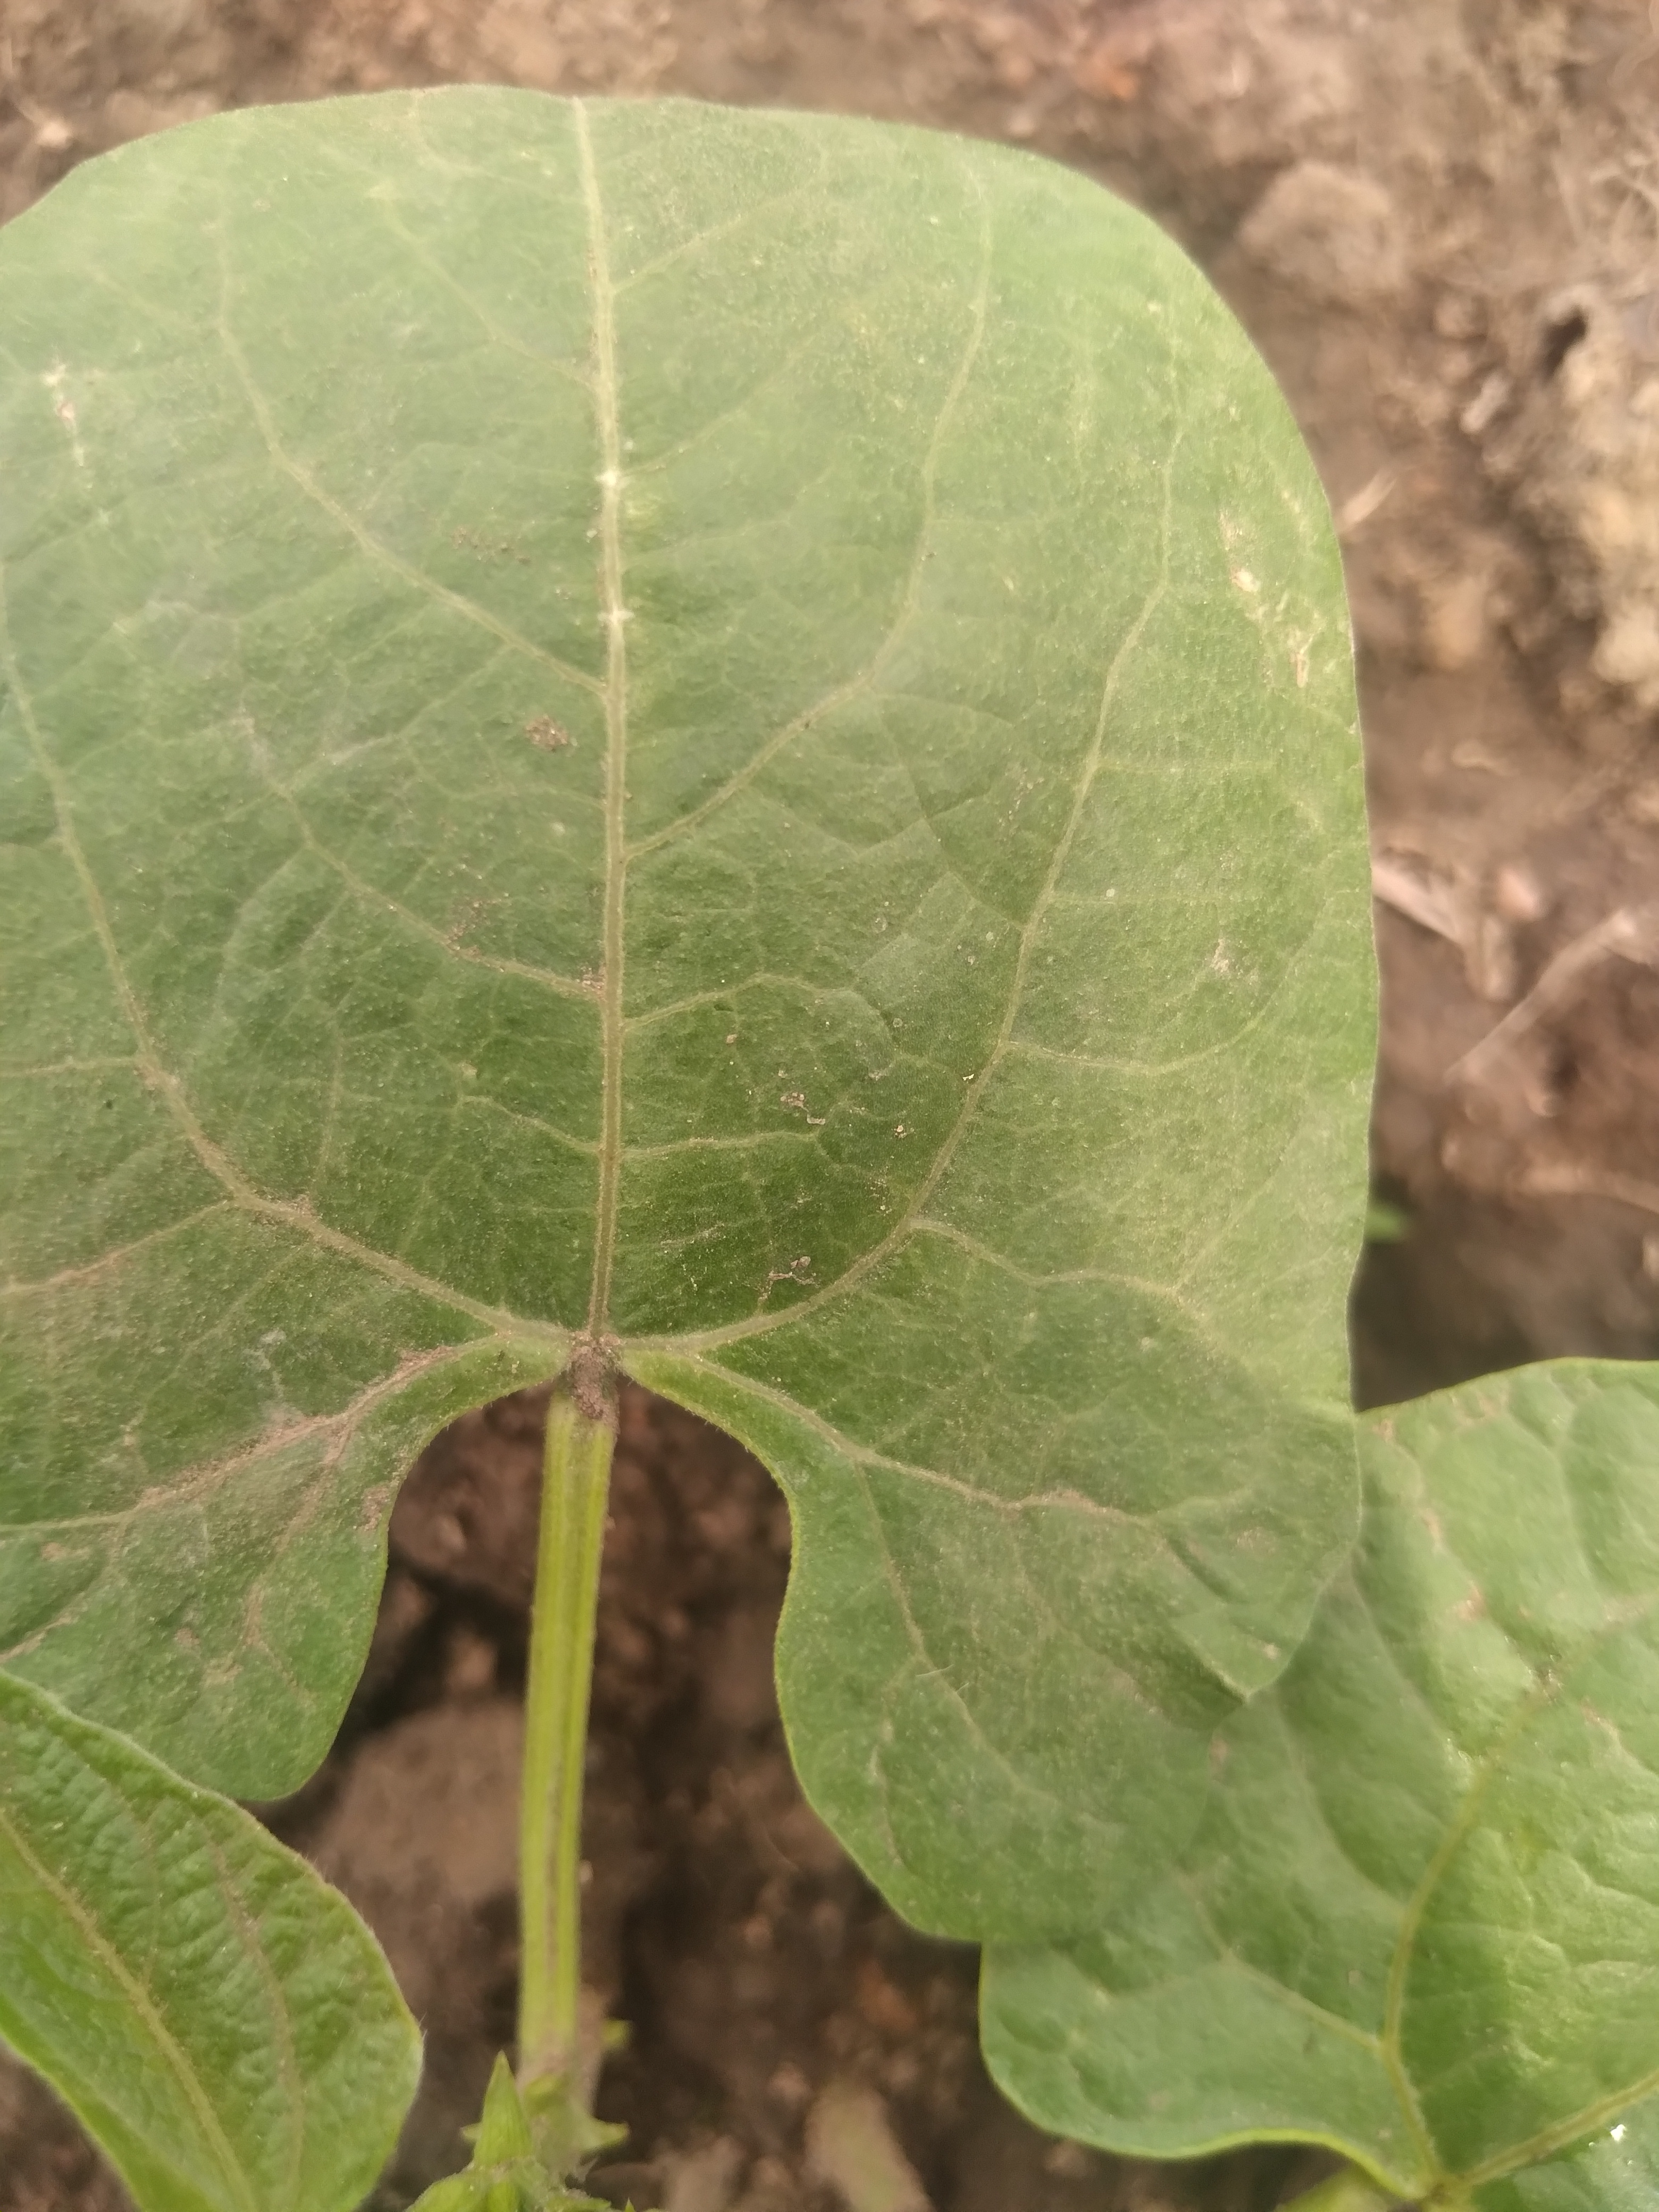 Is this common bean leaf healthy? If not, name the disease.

healthy
